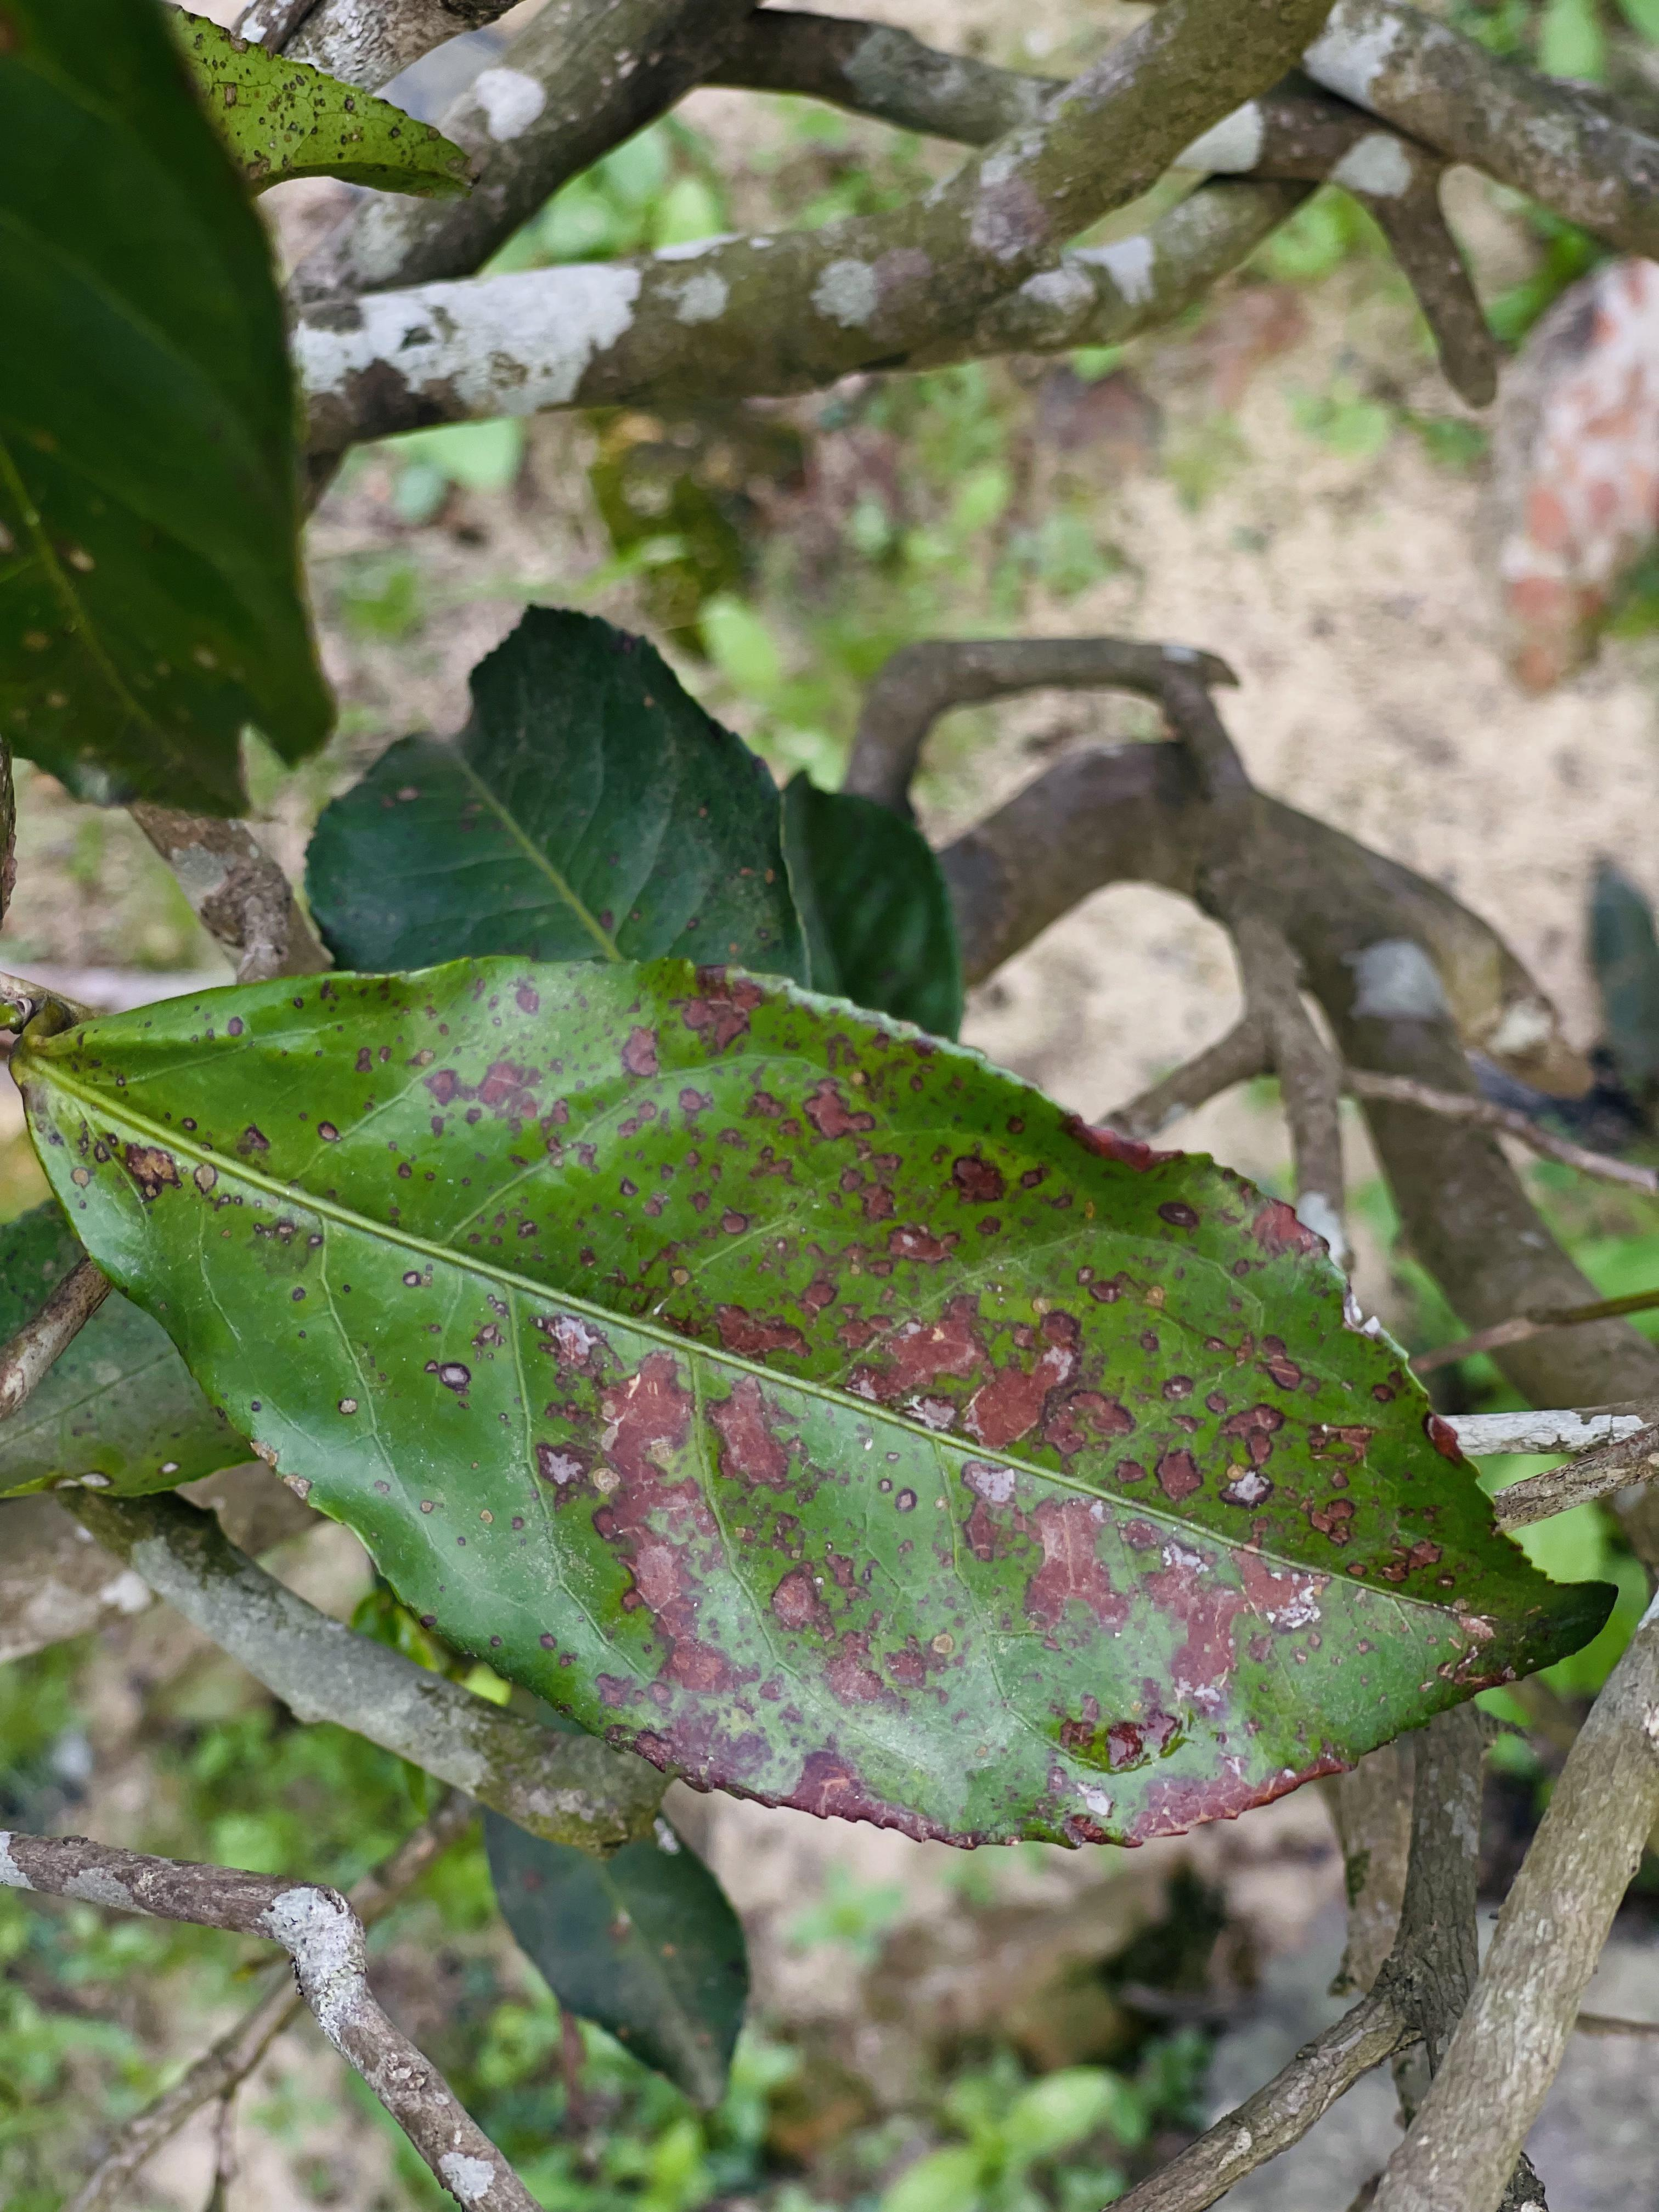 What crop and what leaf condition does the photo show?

tea, red rust
